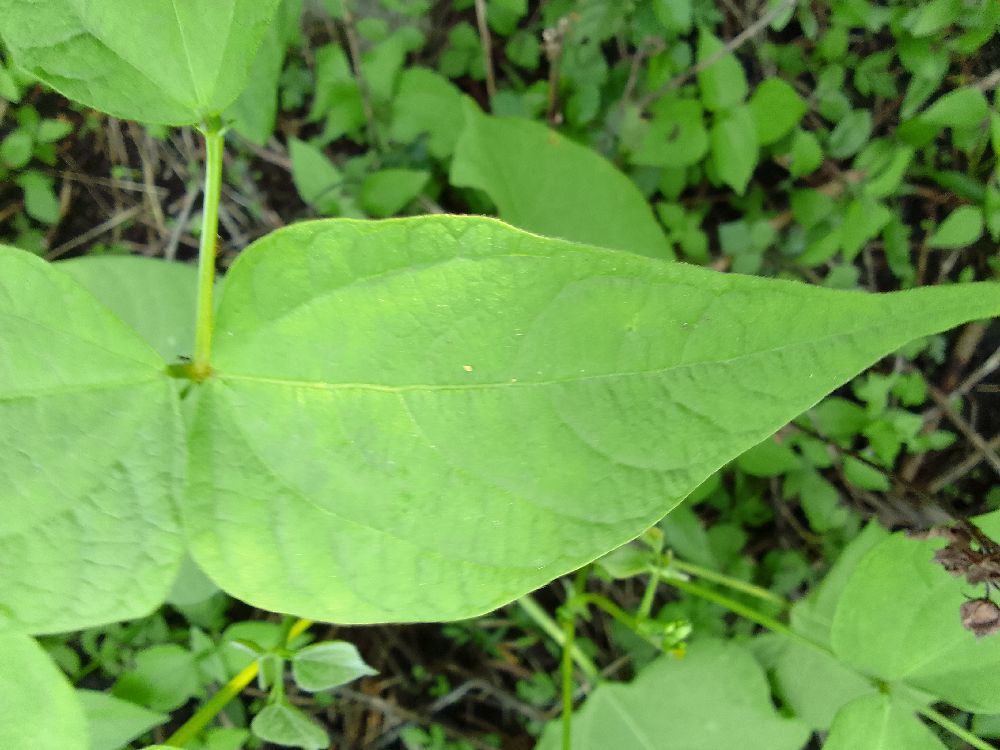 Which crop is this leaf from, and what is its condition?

common bean, healthy
